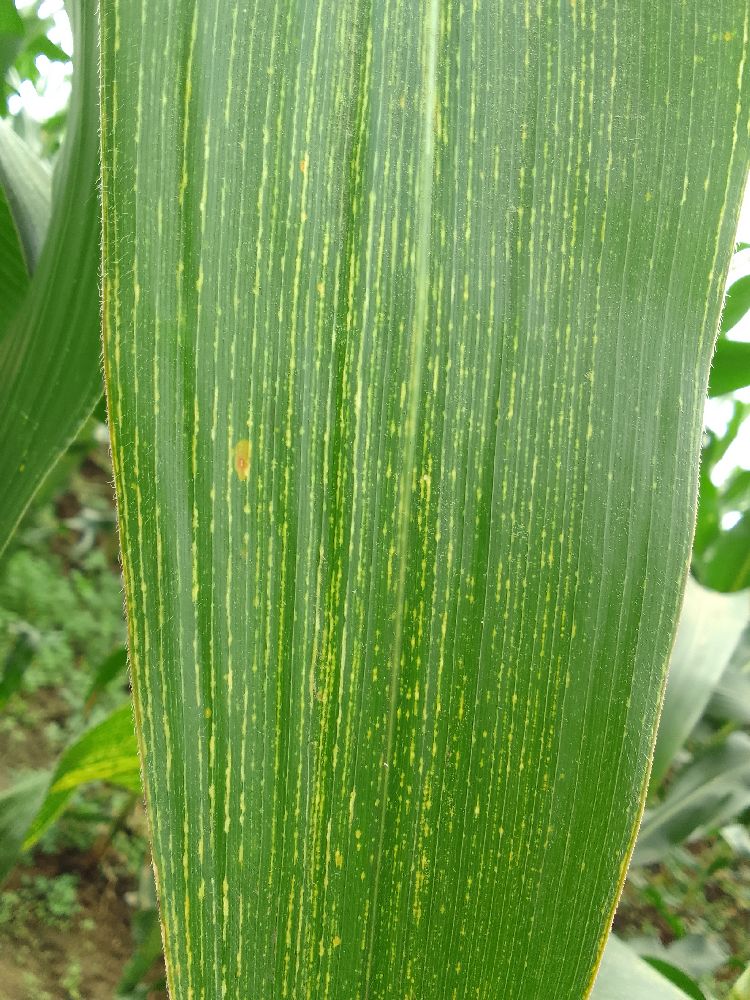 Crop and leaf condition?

maize, maize streak virus
